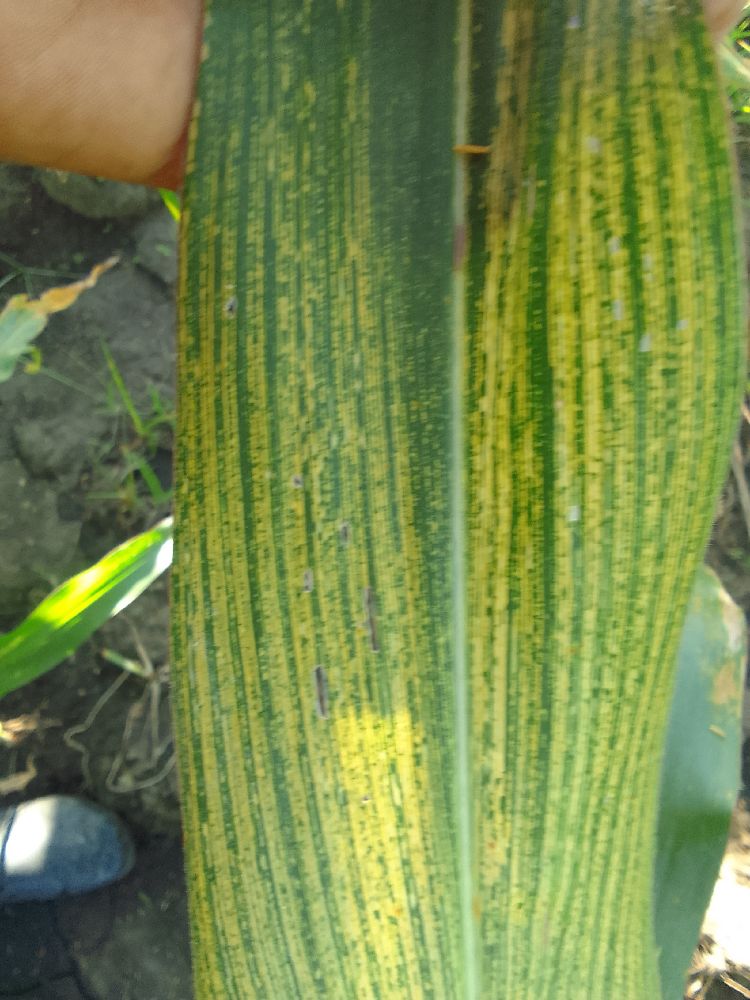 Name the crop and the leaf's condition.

maize, maize streak virus
